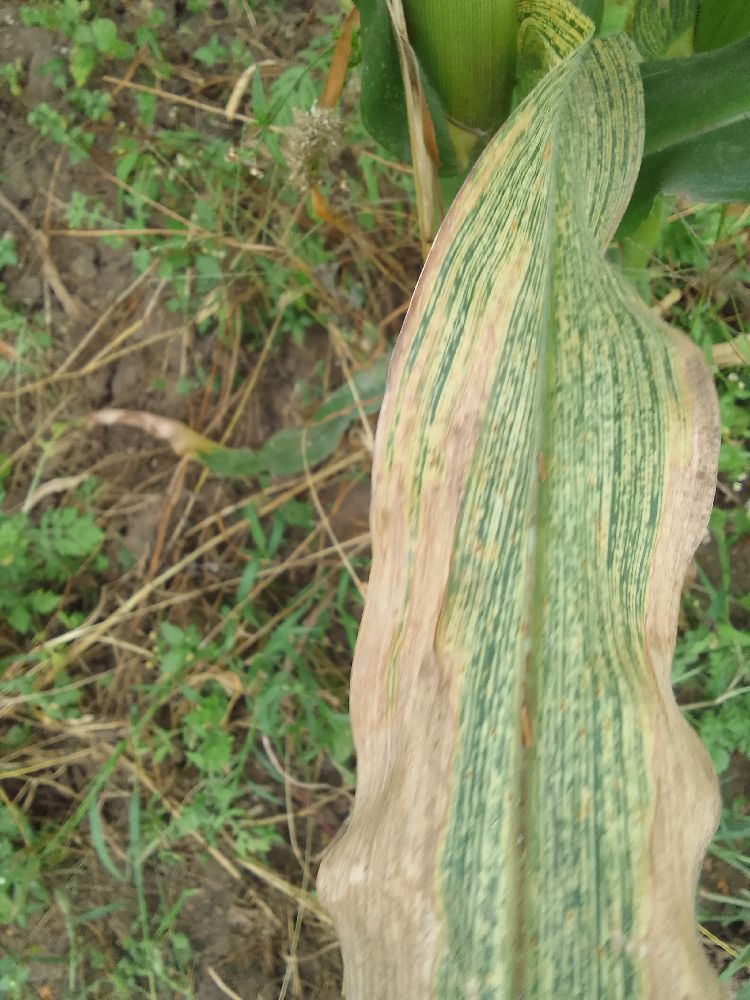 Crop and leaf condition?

maize, maize streak virus
